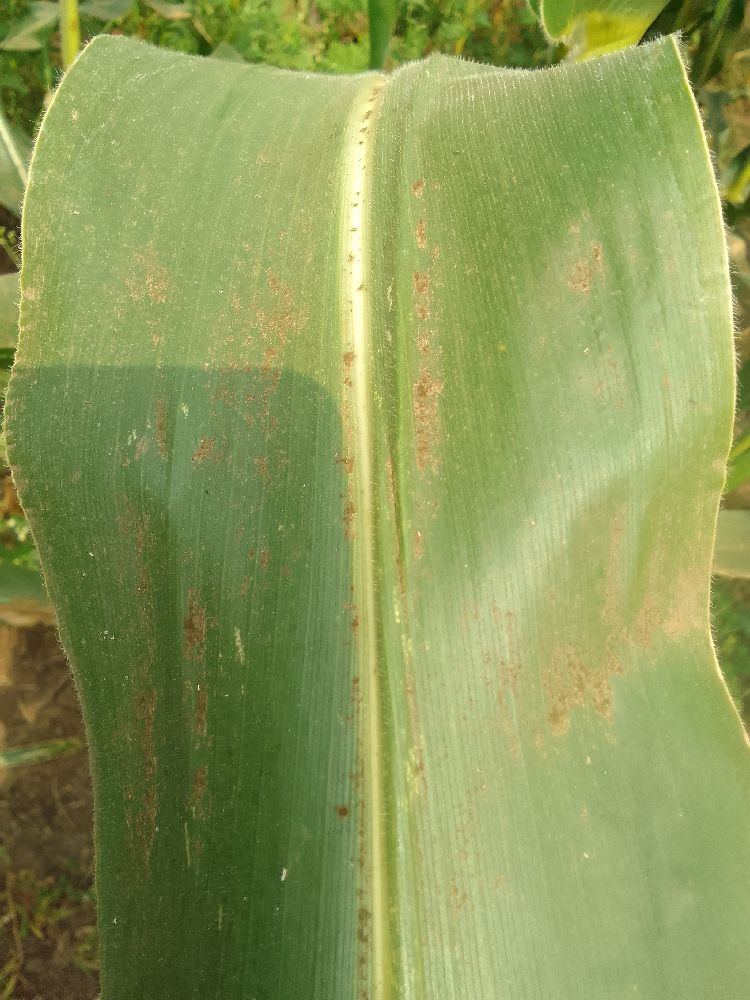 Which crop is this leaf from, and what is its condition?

maize, healthy
